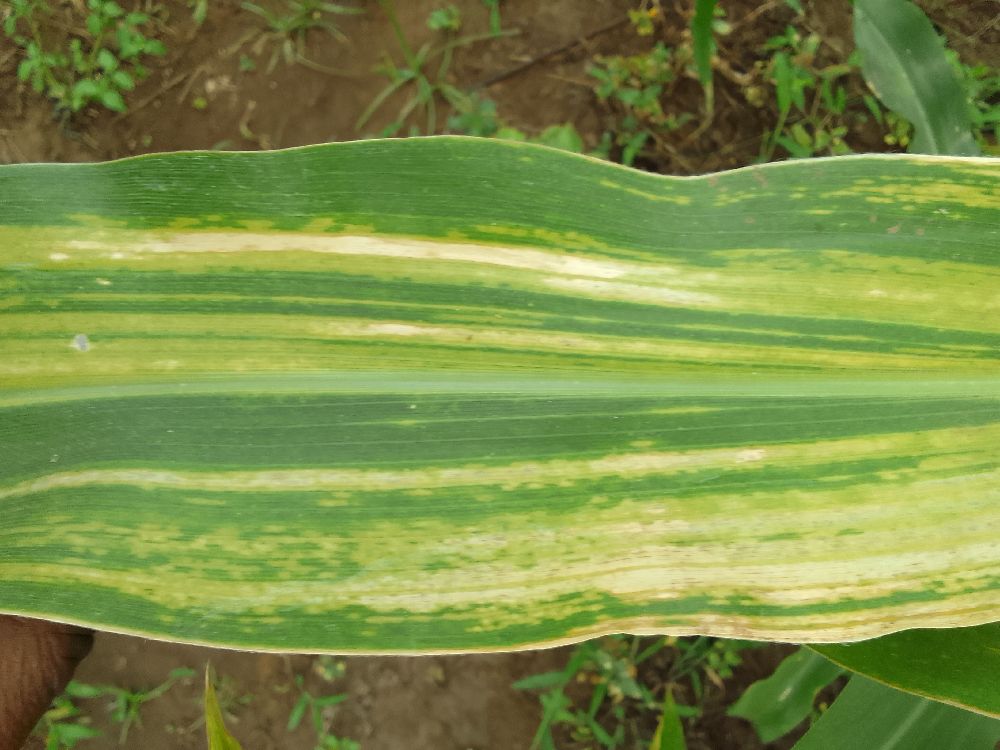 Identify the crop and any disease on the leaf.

maize, maize lethal necrosis
